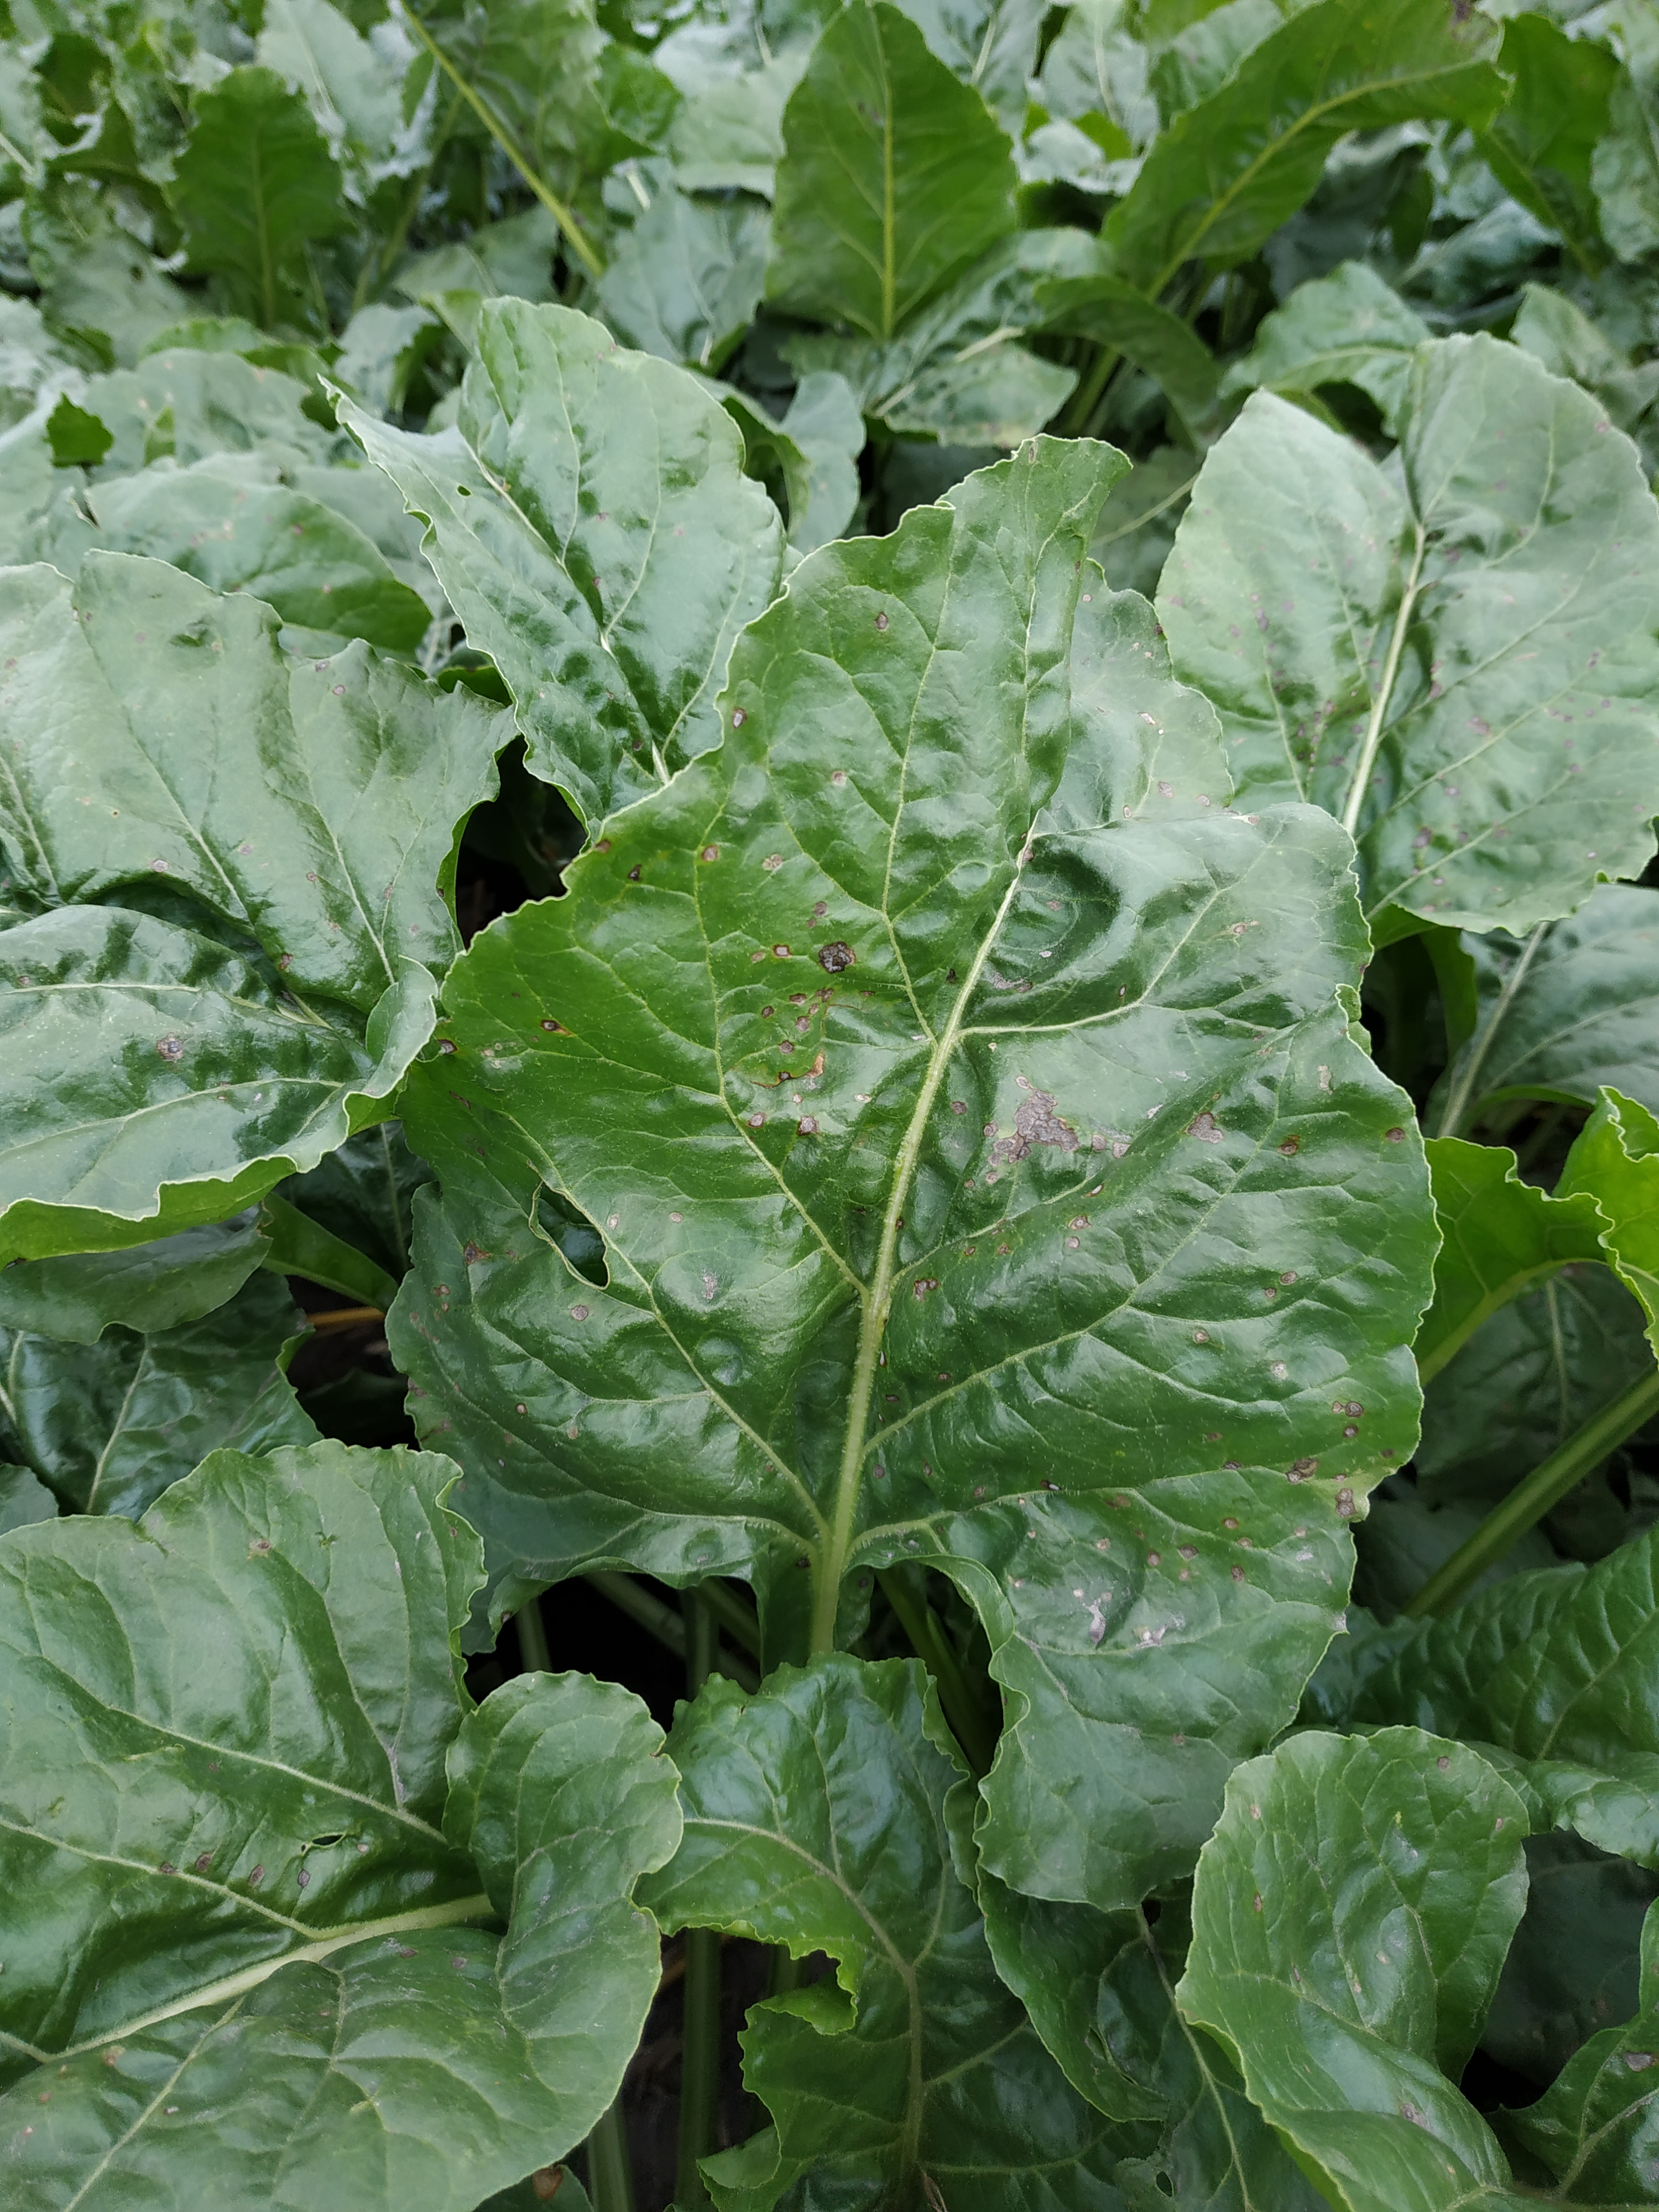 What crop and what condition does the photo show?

beet, cercospora
